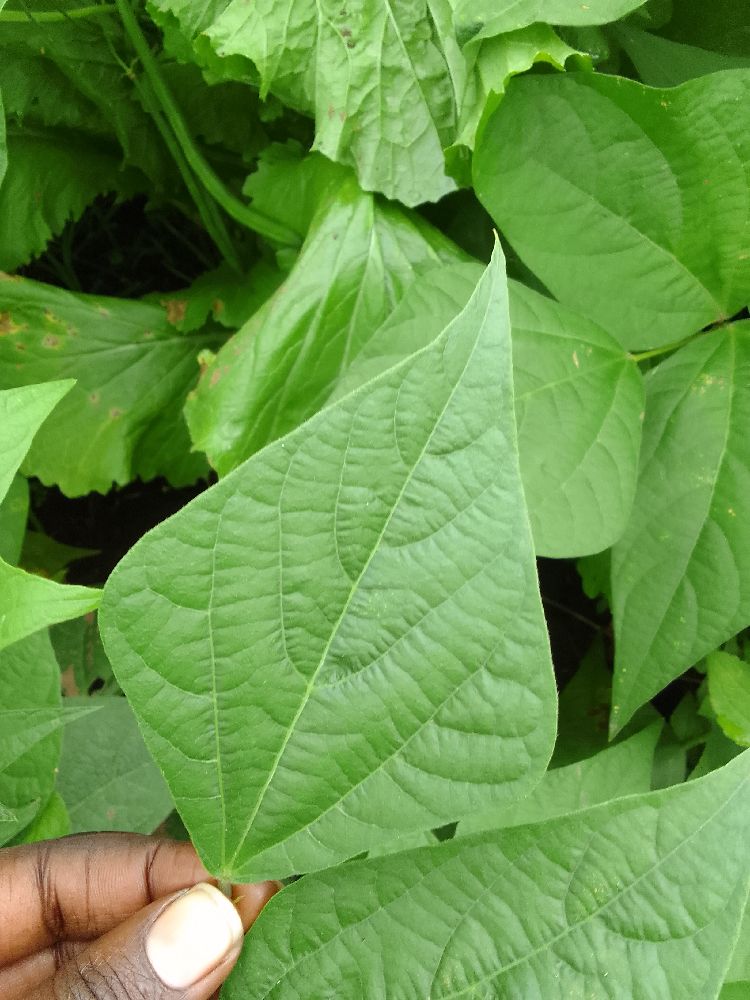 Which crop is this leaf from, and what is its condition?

common bean, healthy
